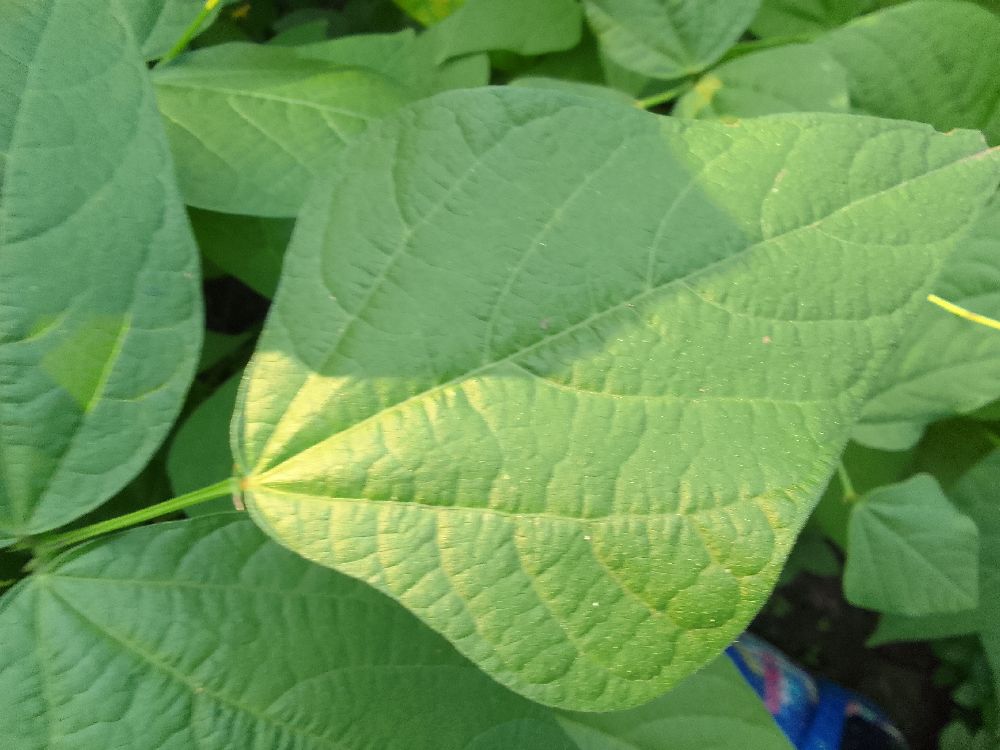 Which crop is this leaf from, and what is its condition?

common bean, healthy
